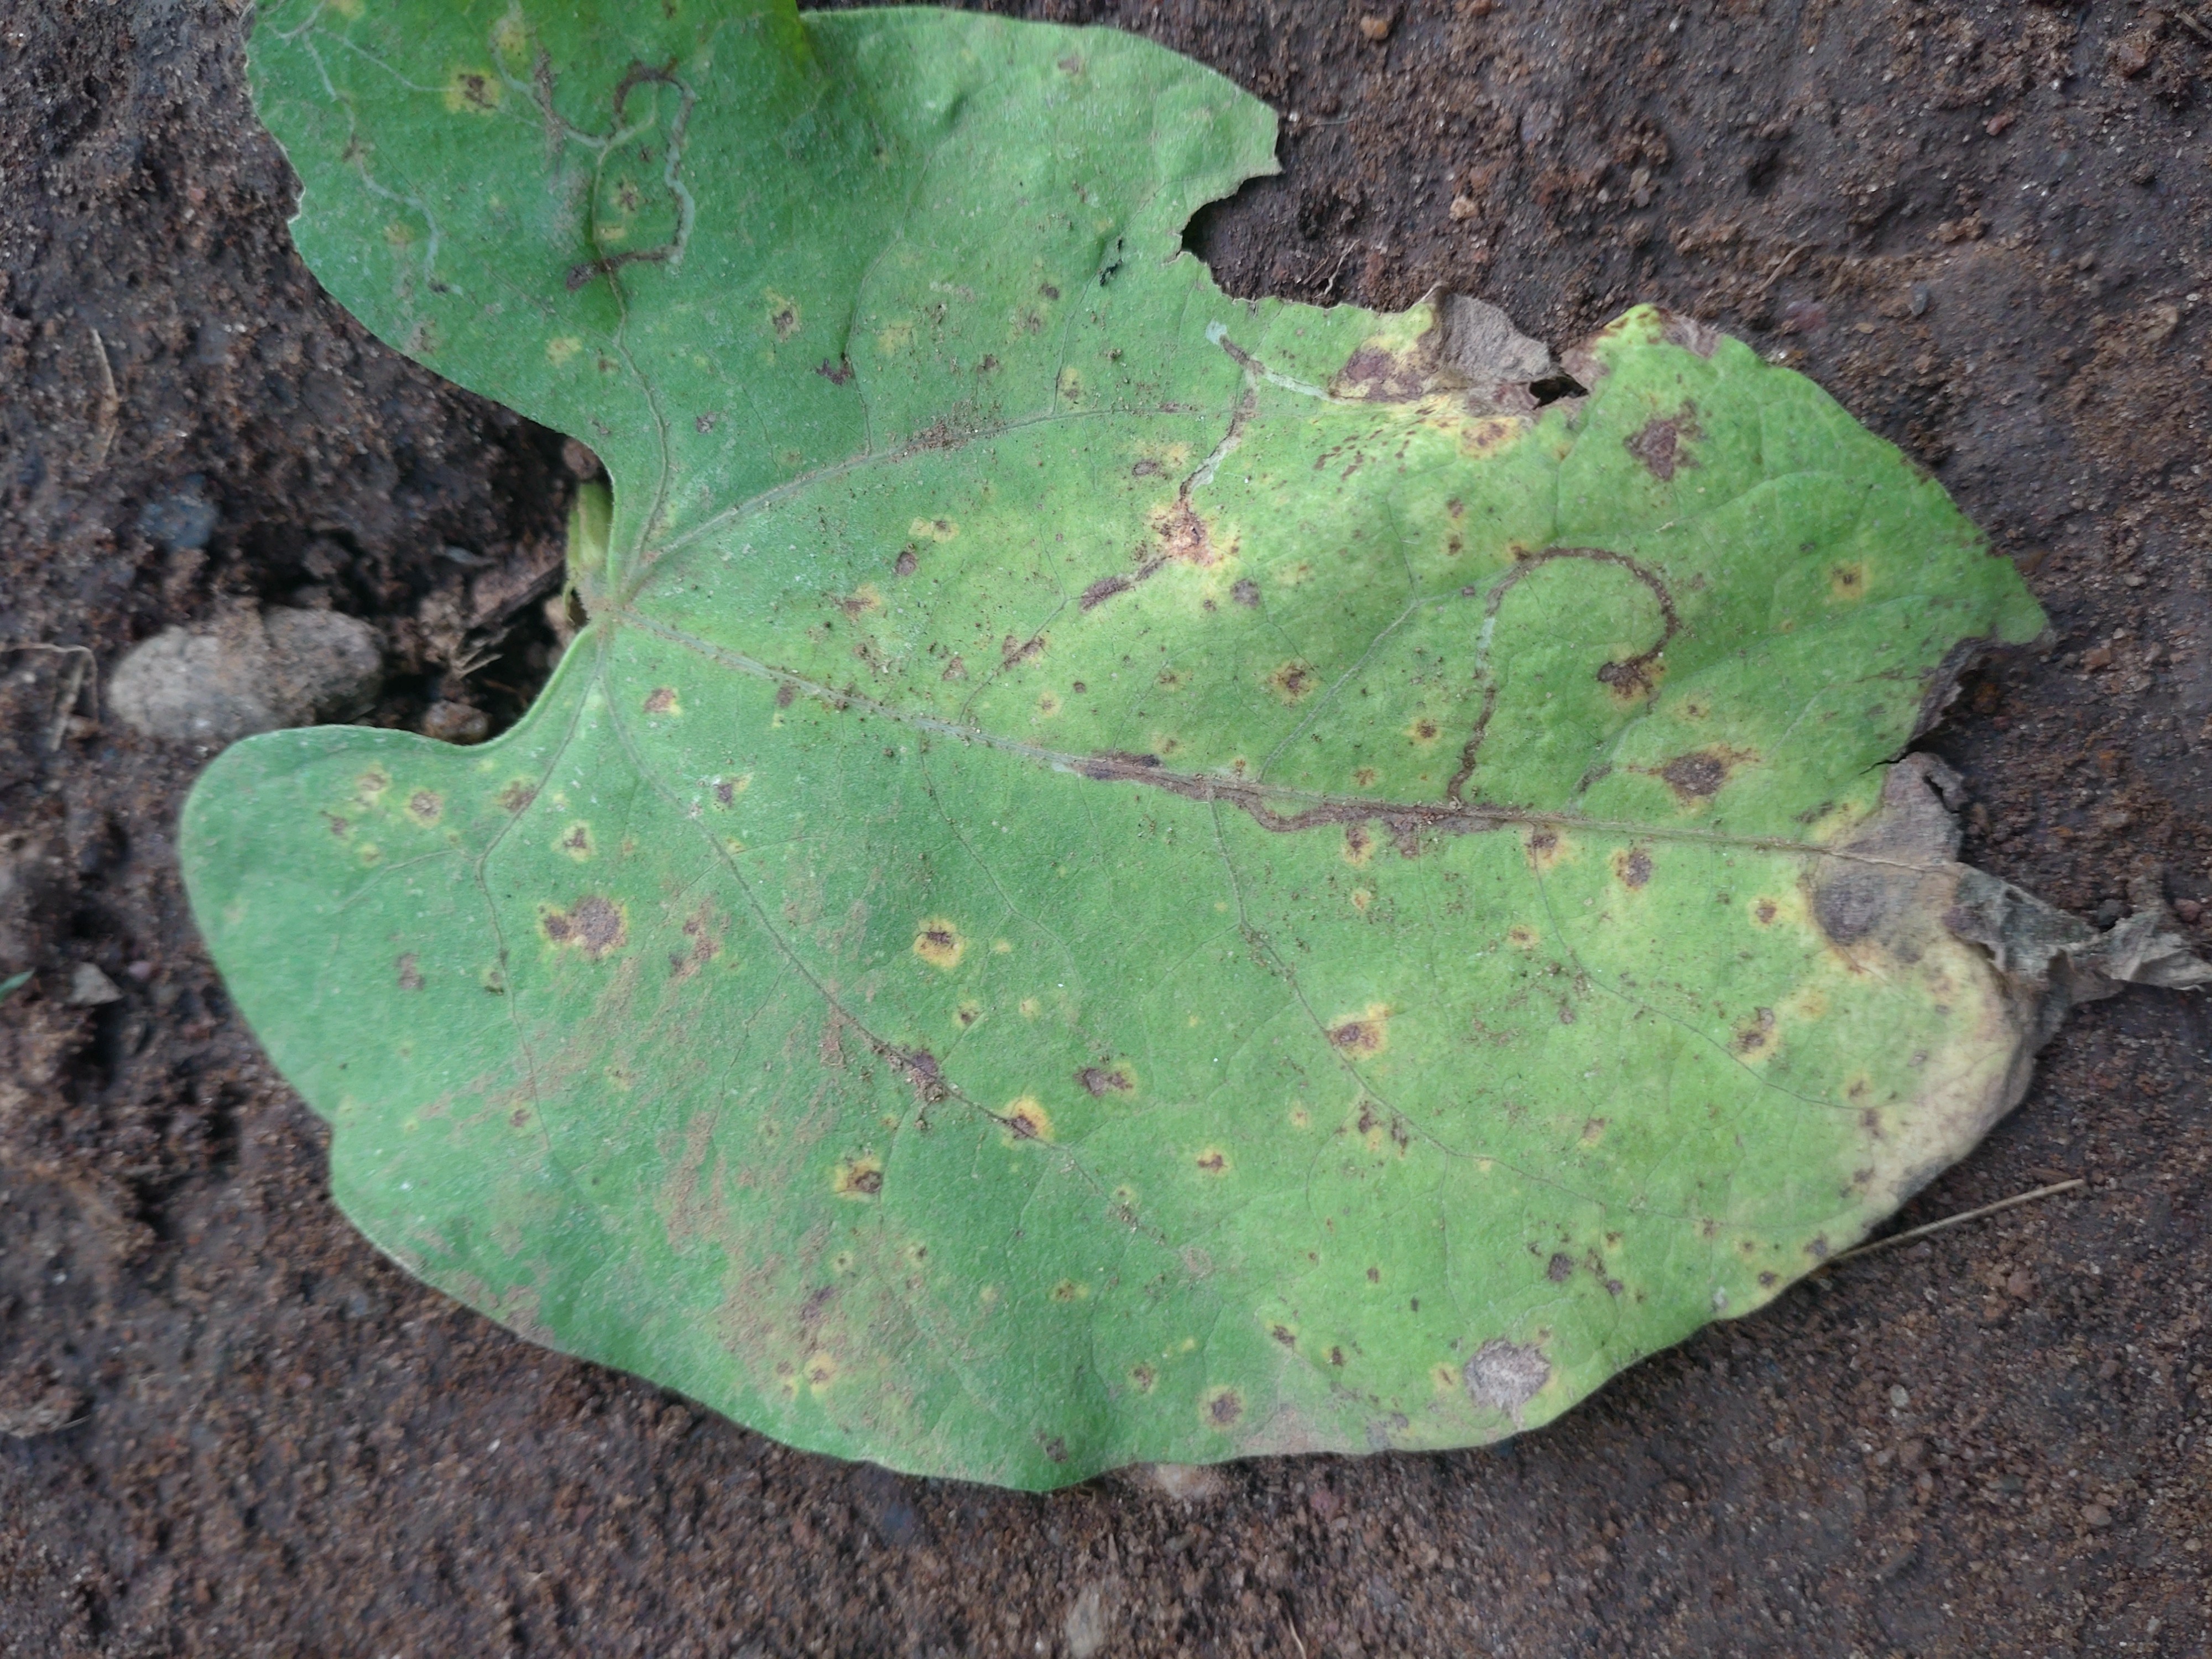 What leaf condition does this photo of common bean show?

rust
